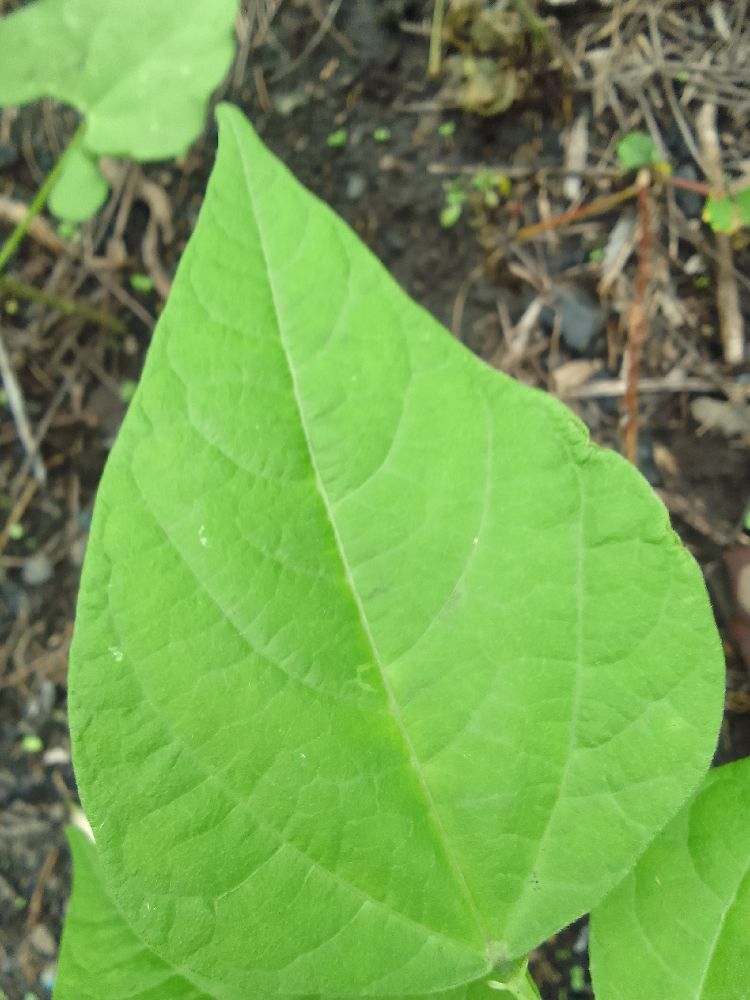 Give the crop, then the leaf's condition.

common bean, healthy
